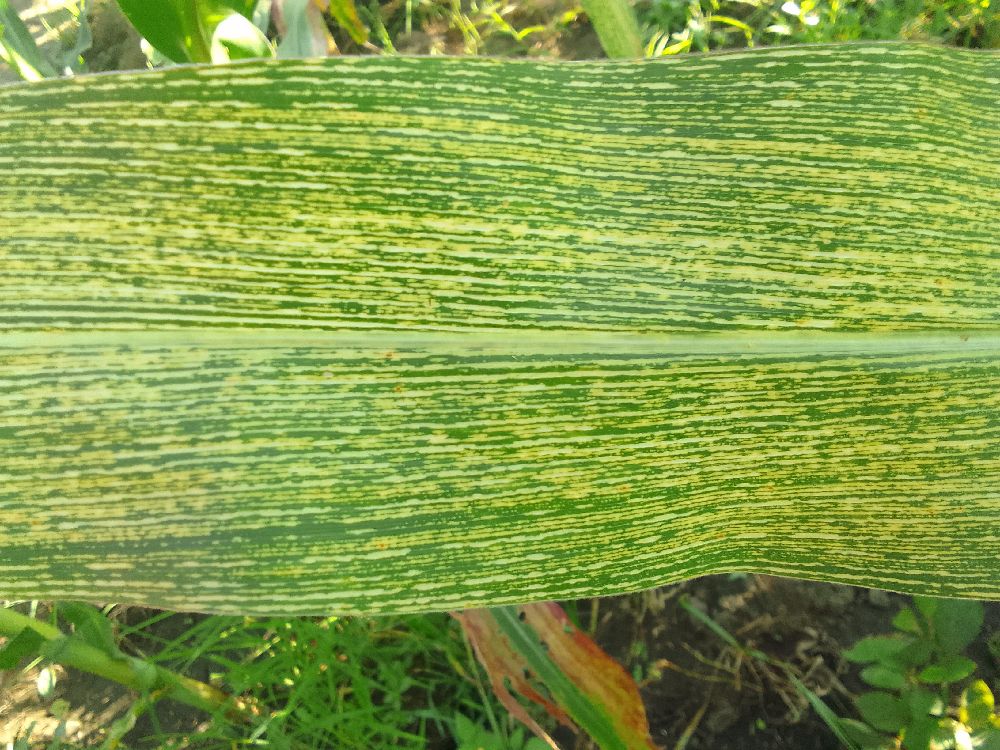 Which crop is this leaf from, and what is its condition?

maize, maize streak virus
